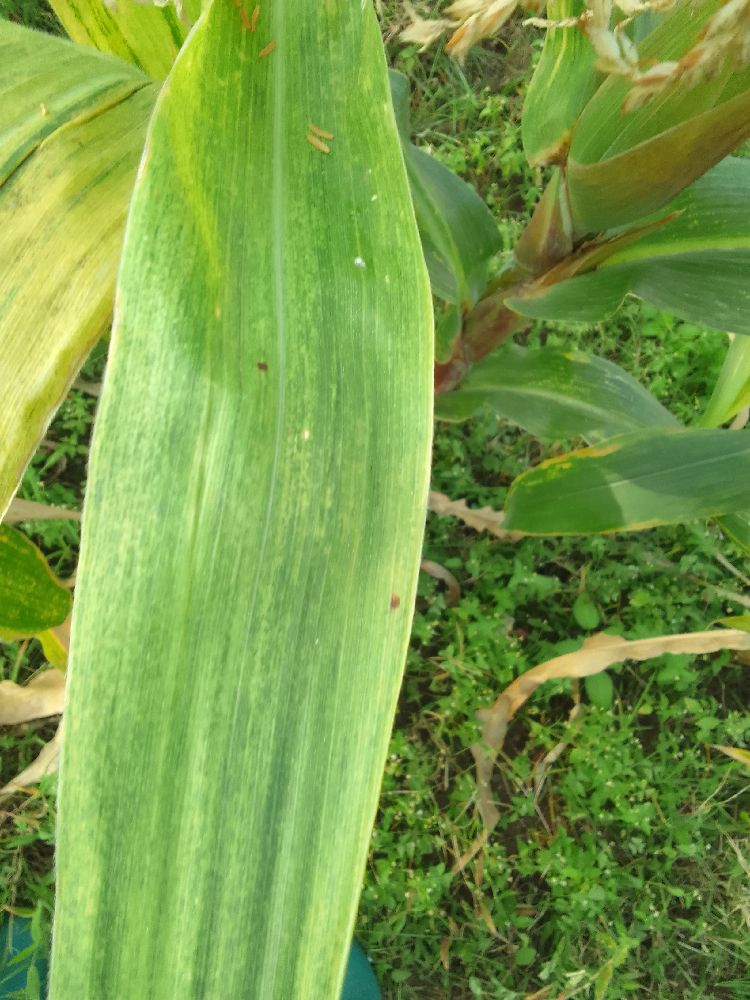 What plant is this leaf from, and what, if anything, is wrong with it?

maize, maize lethal necrosis
